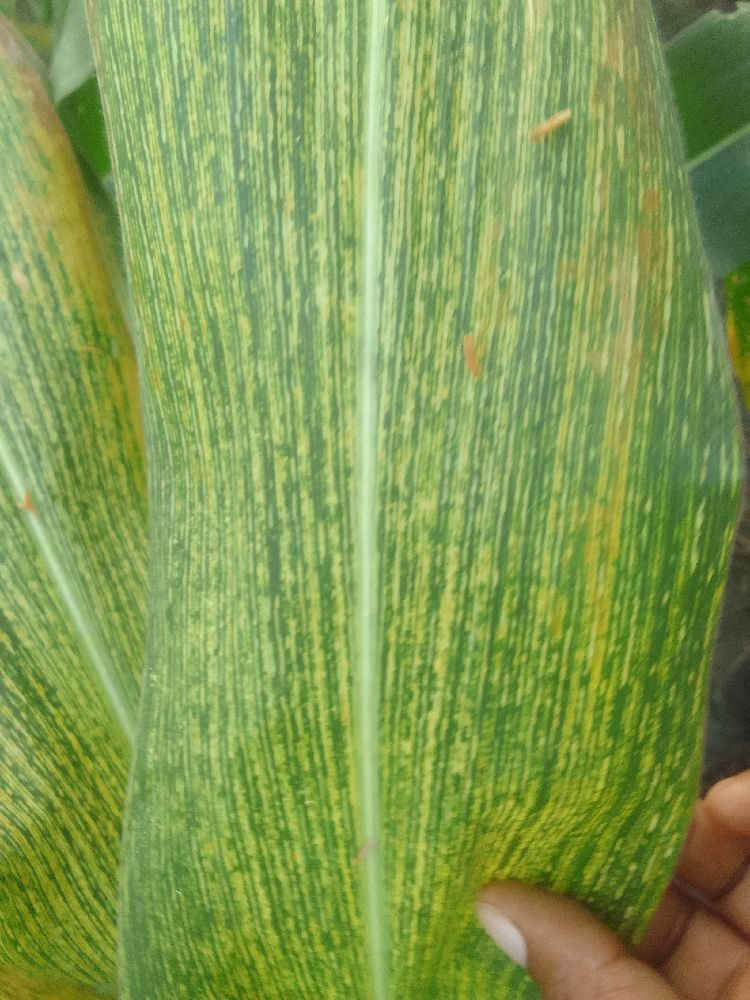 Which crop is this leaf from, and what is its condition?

maize, maize streak virus
